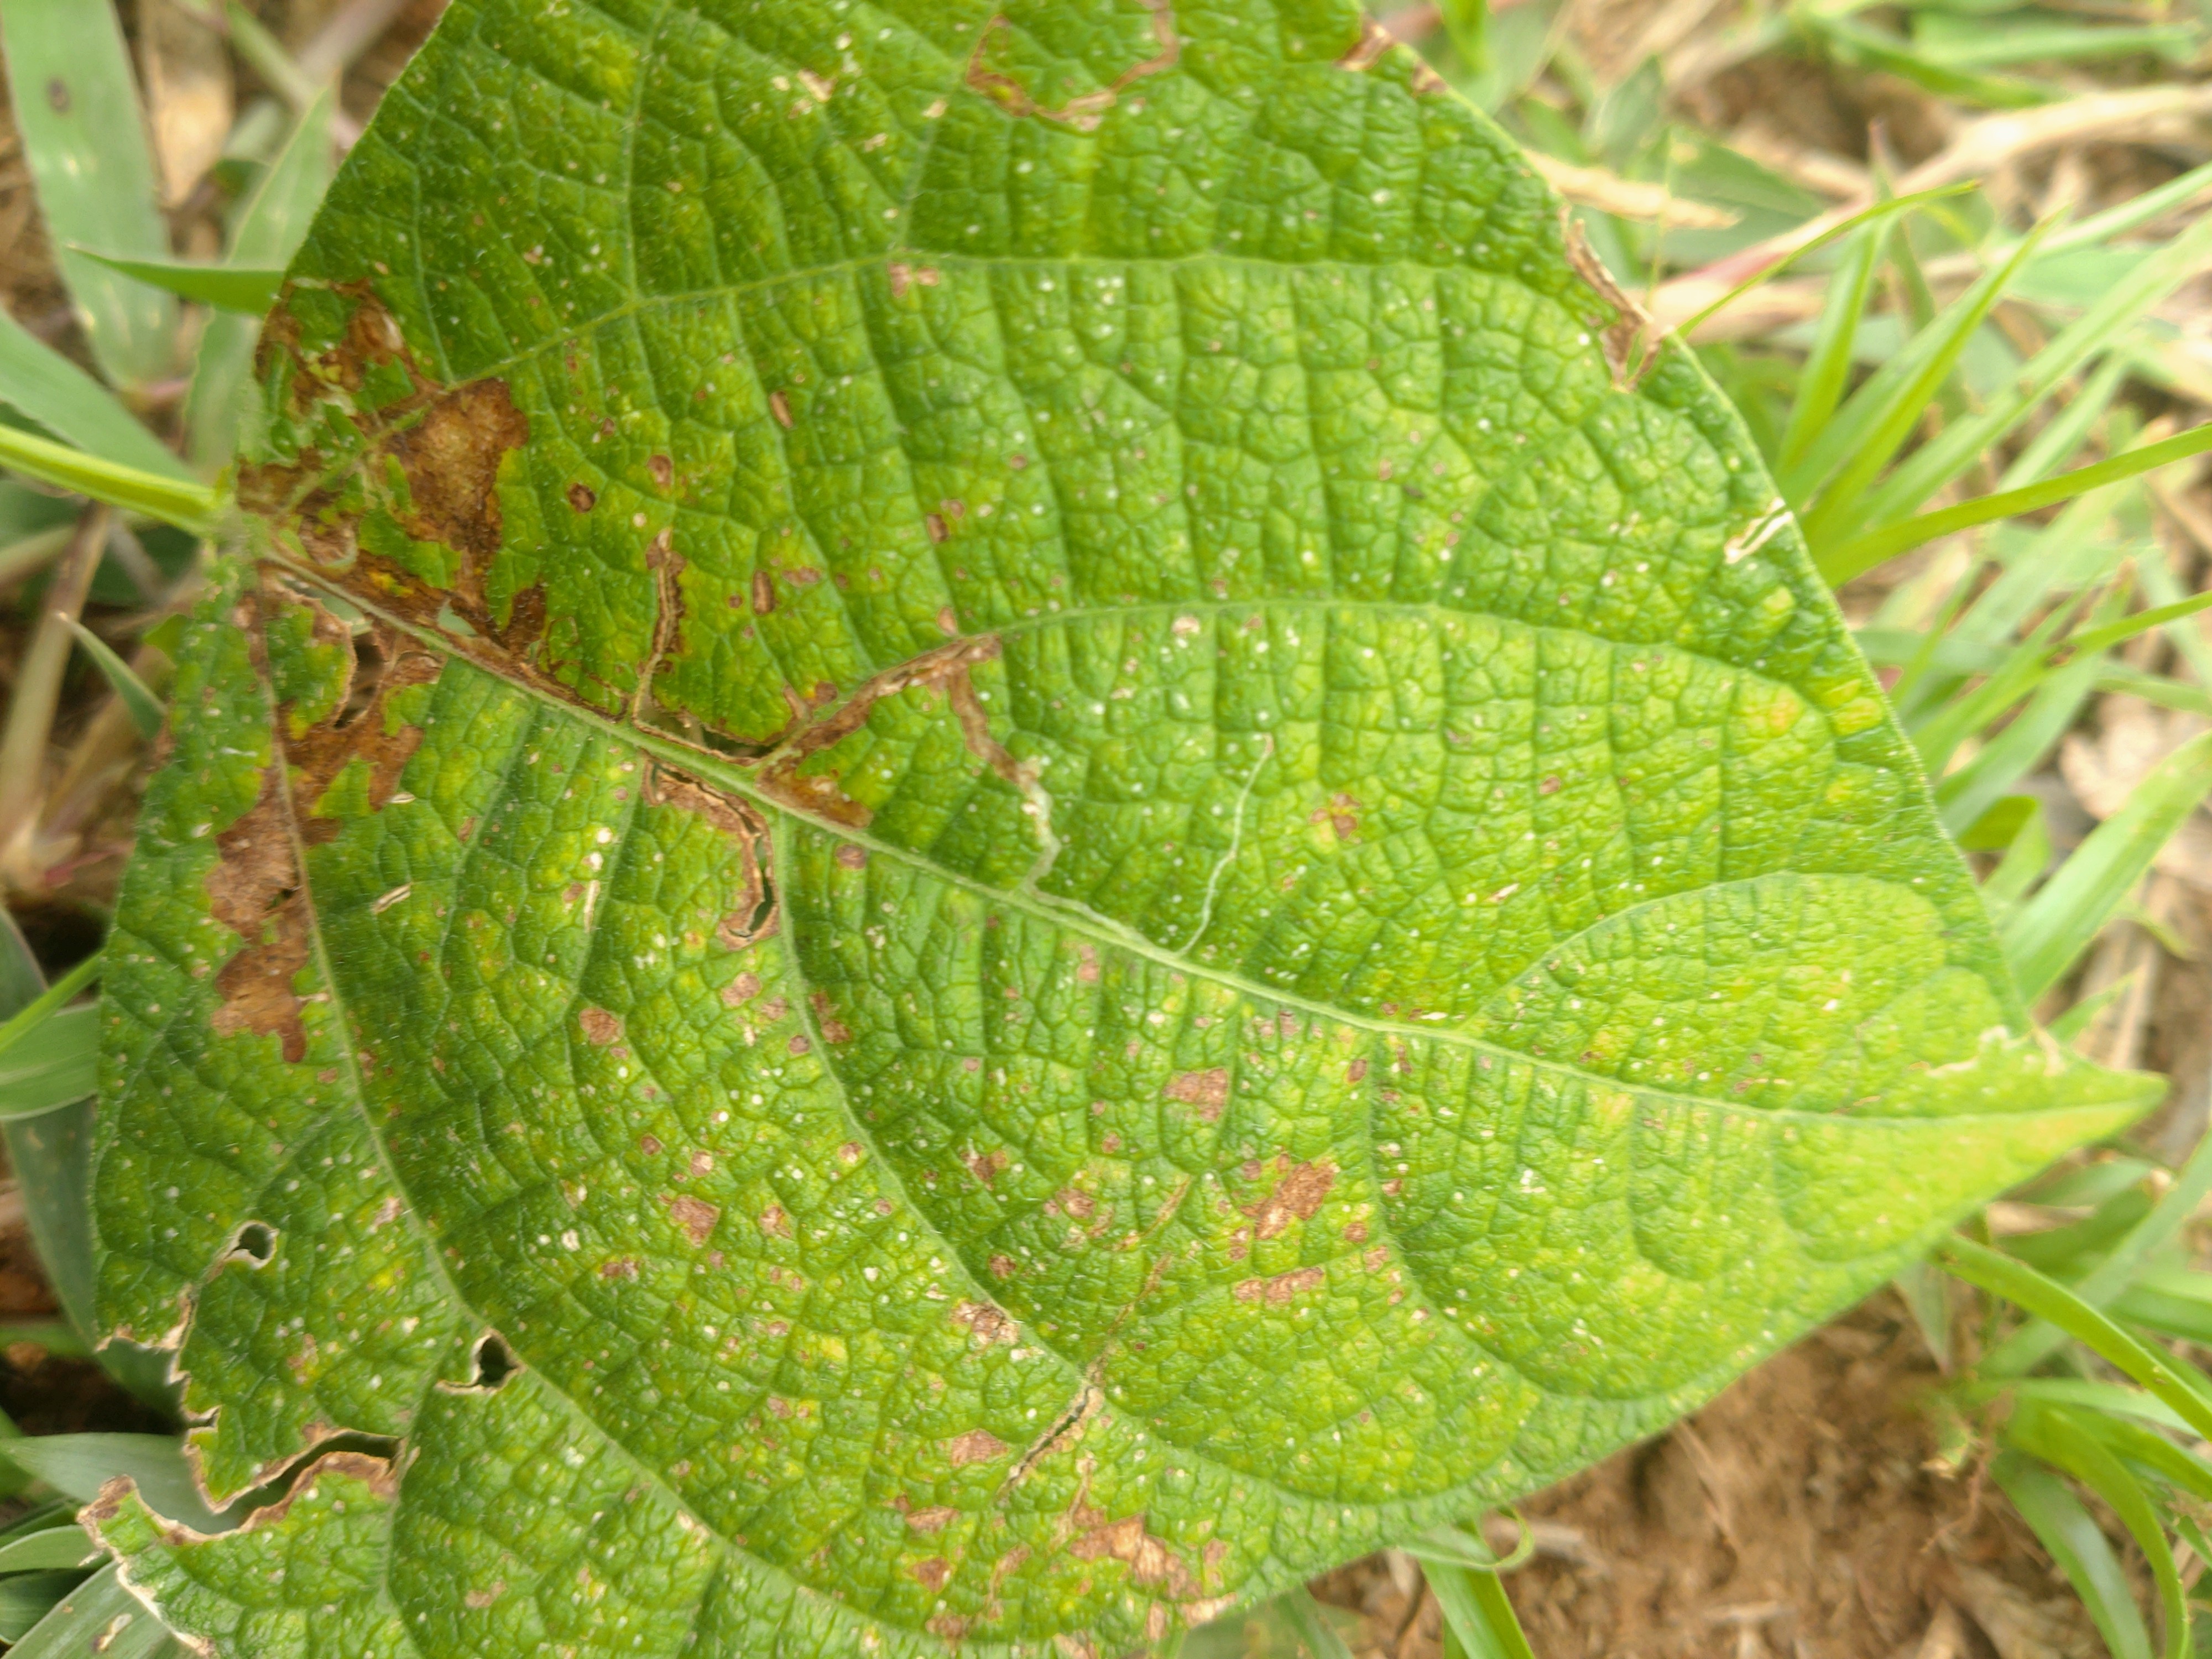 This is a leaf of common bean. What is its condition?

rust
